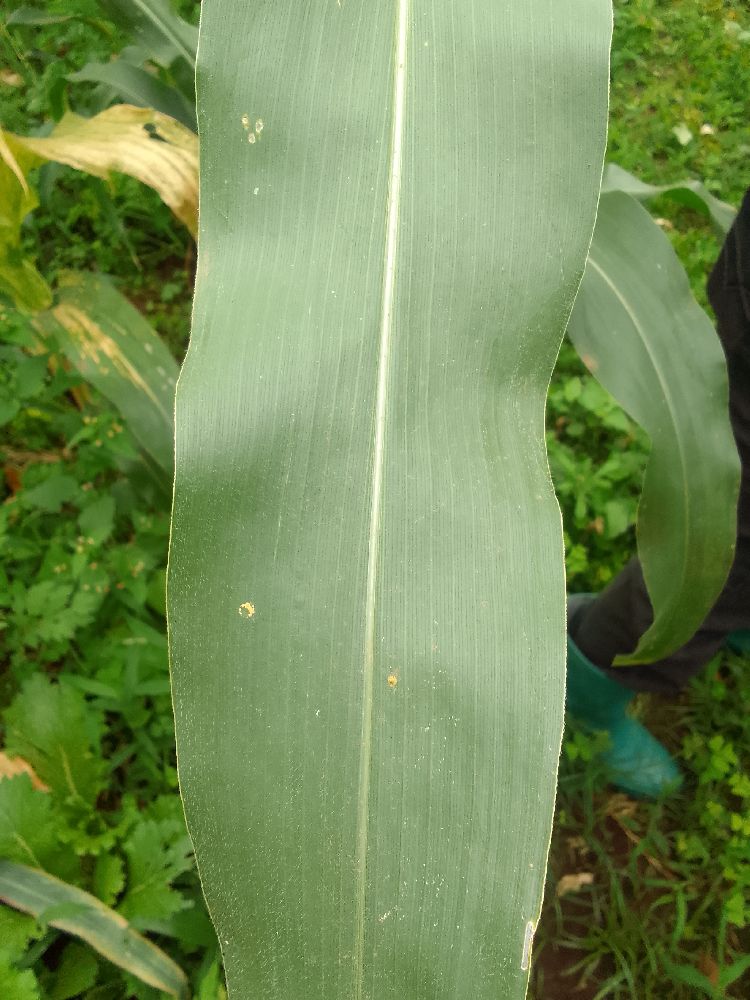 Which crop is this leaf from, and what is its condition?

maize, healthy
